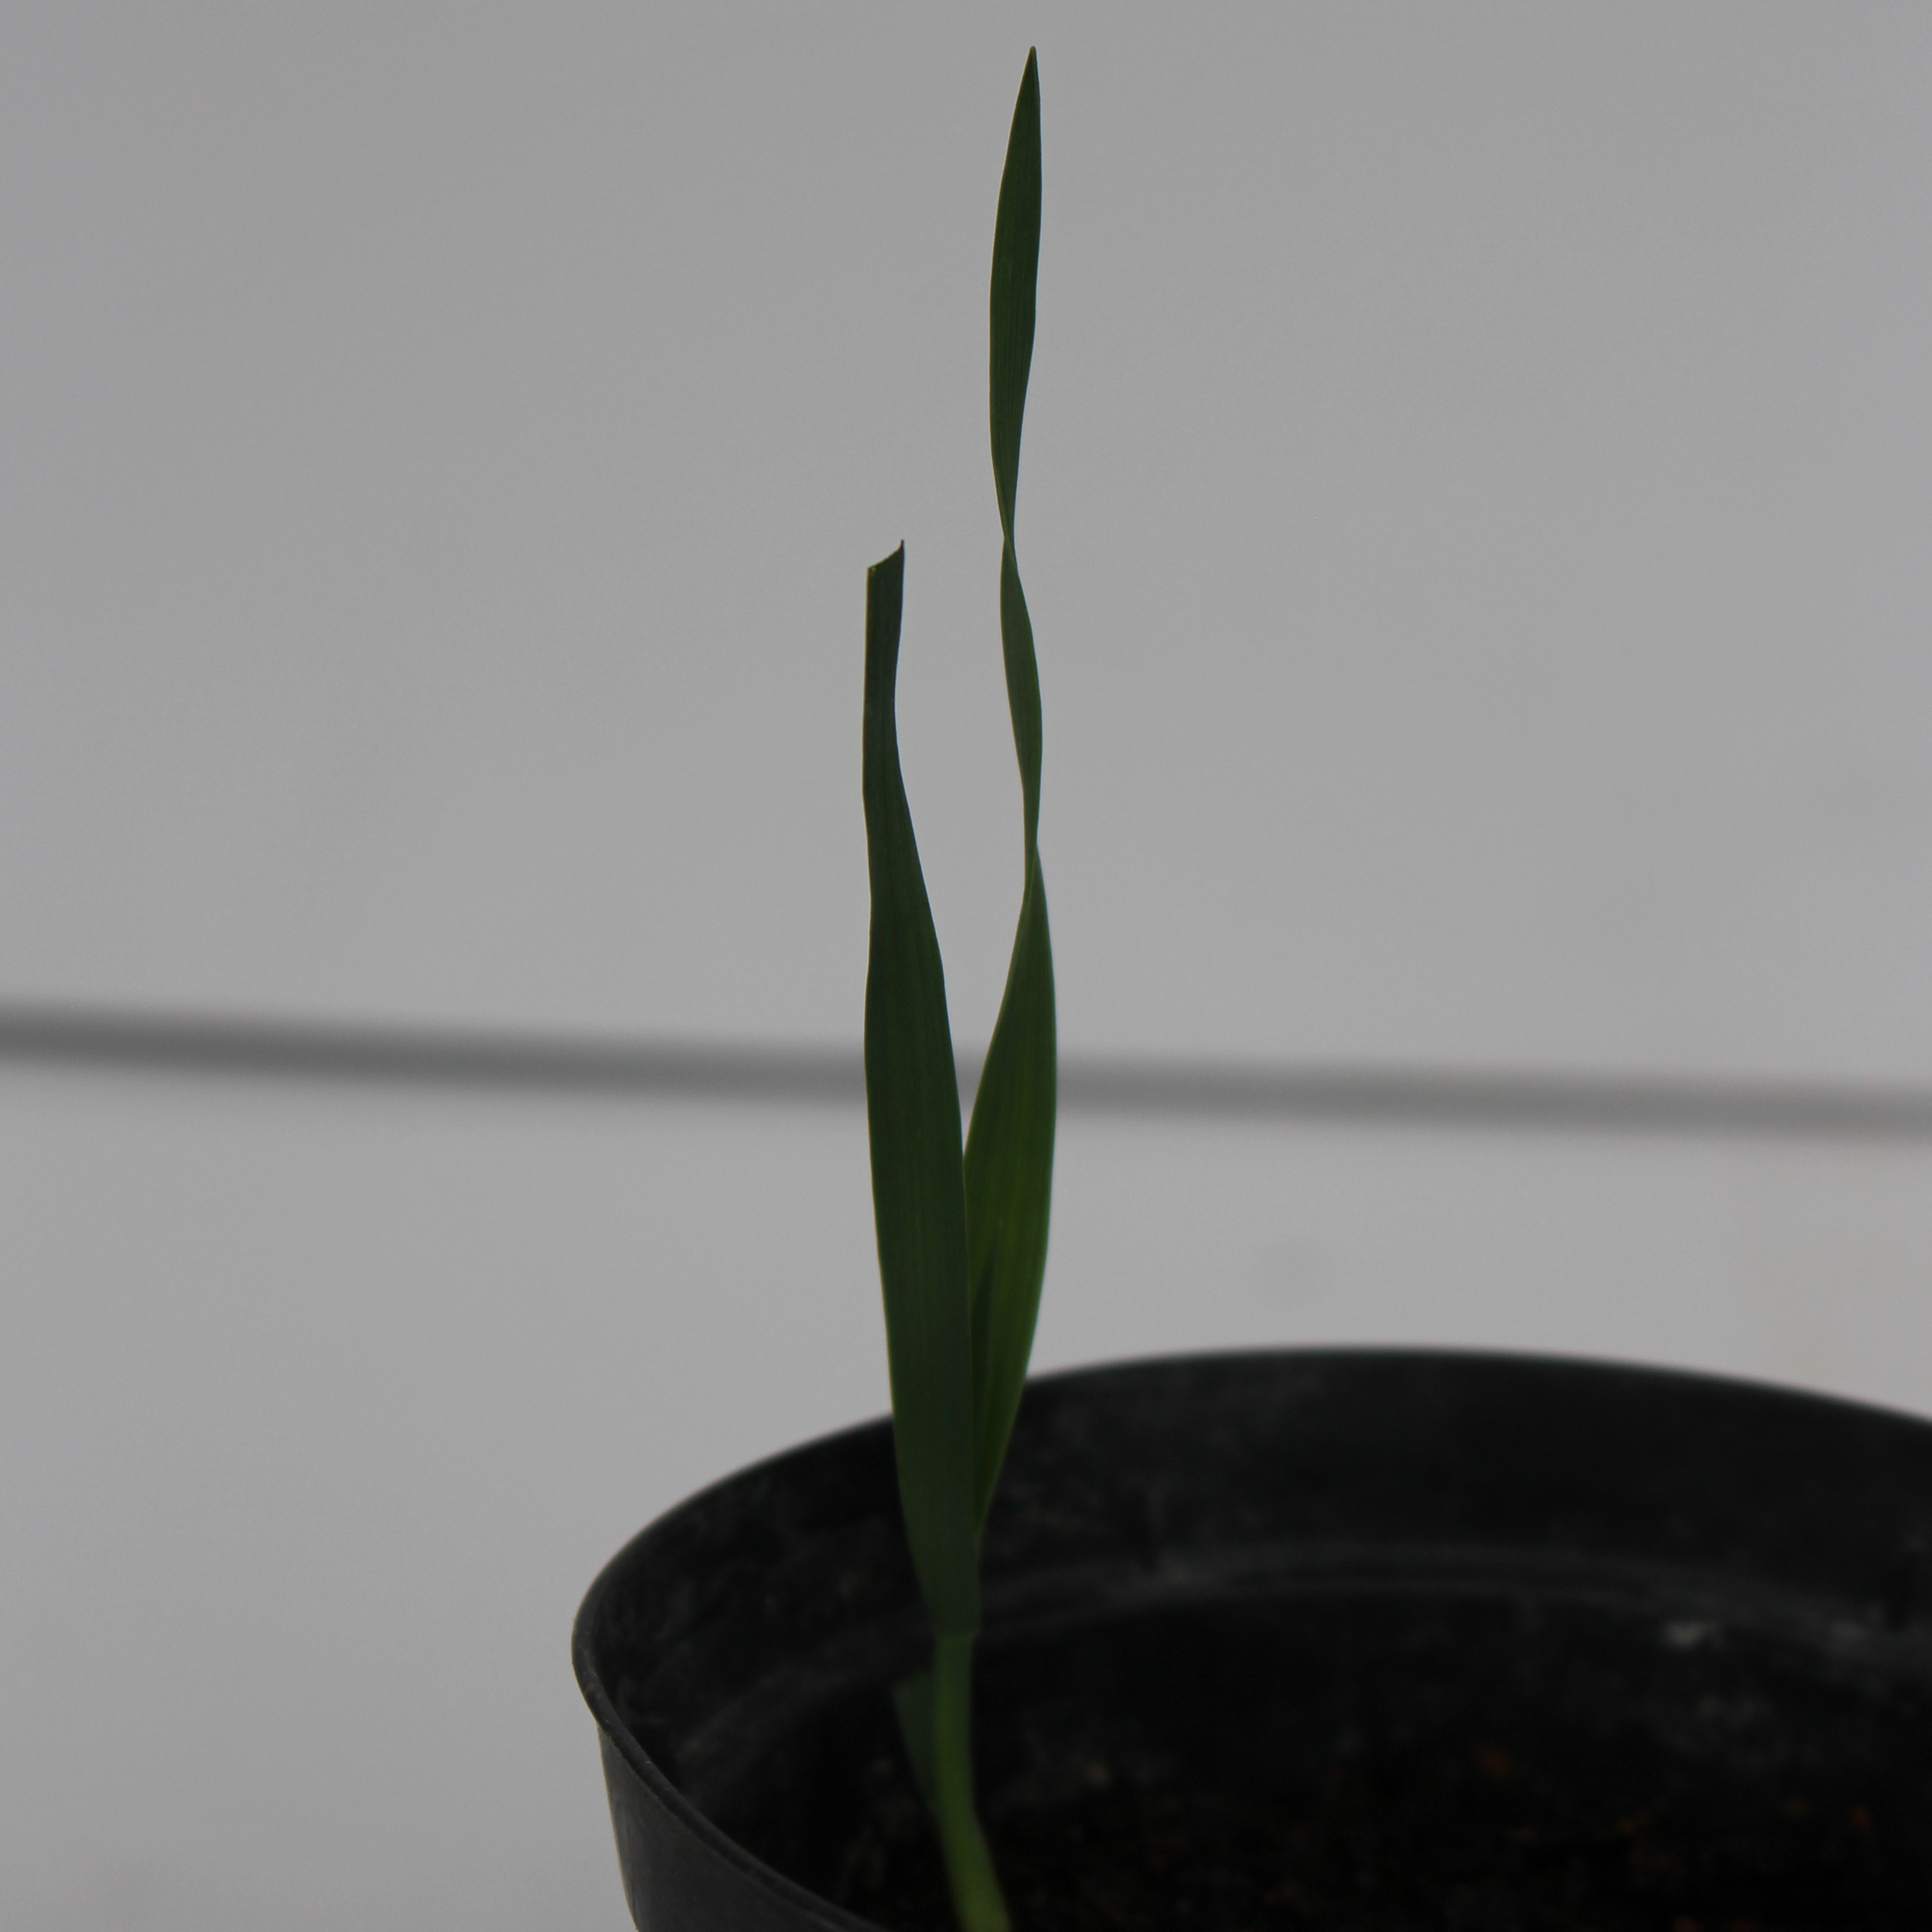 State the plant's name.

Avena sterilis
